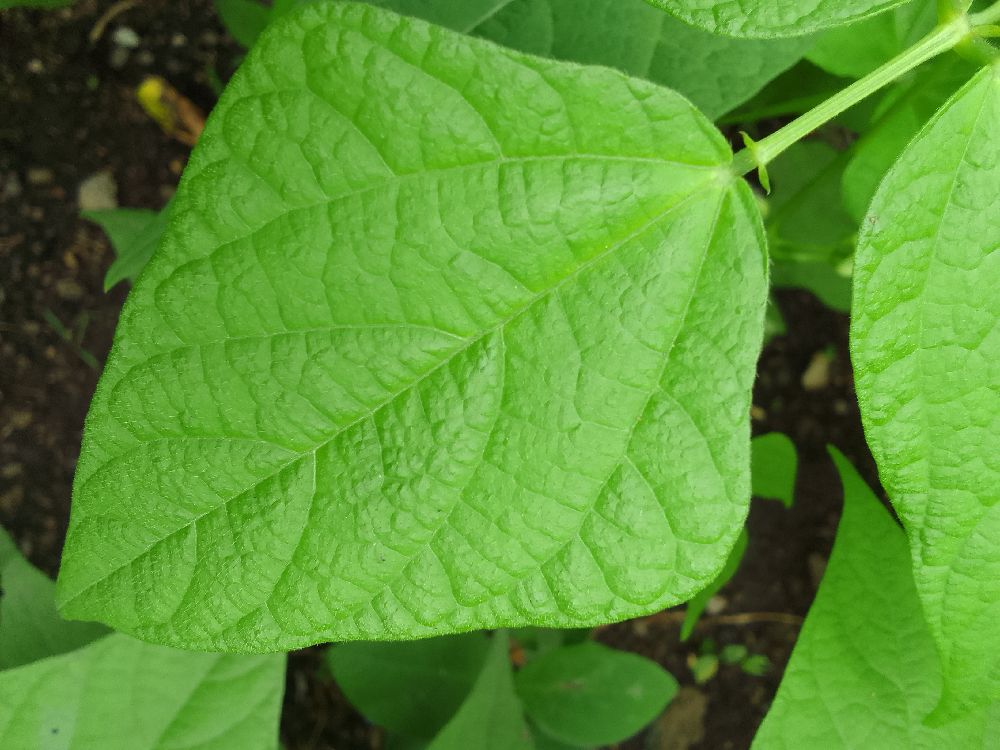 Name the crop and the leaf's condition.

common bean, healthy
